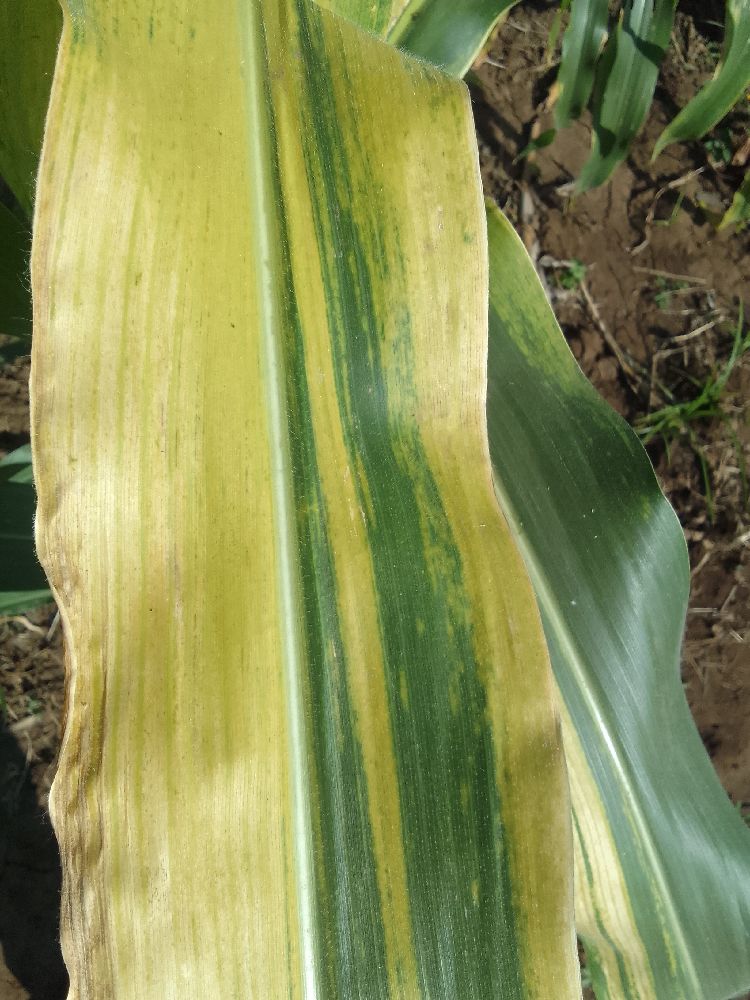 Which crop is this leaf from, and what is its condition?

maize, maize lethal necrosis
